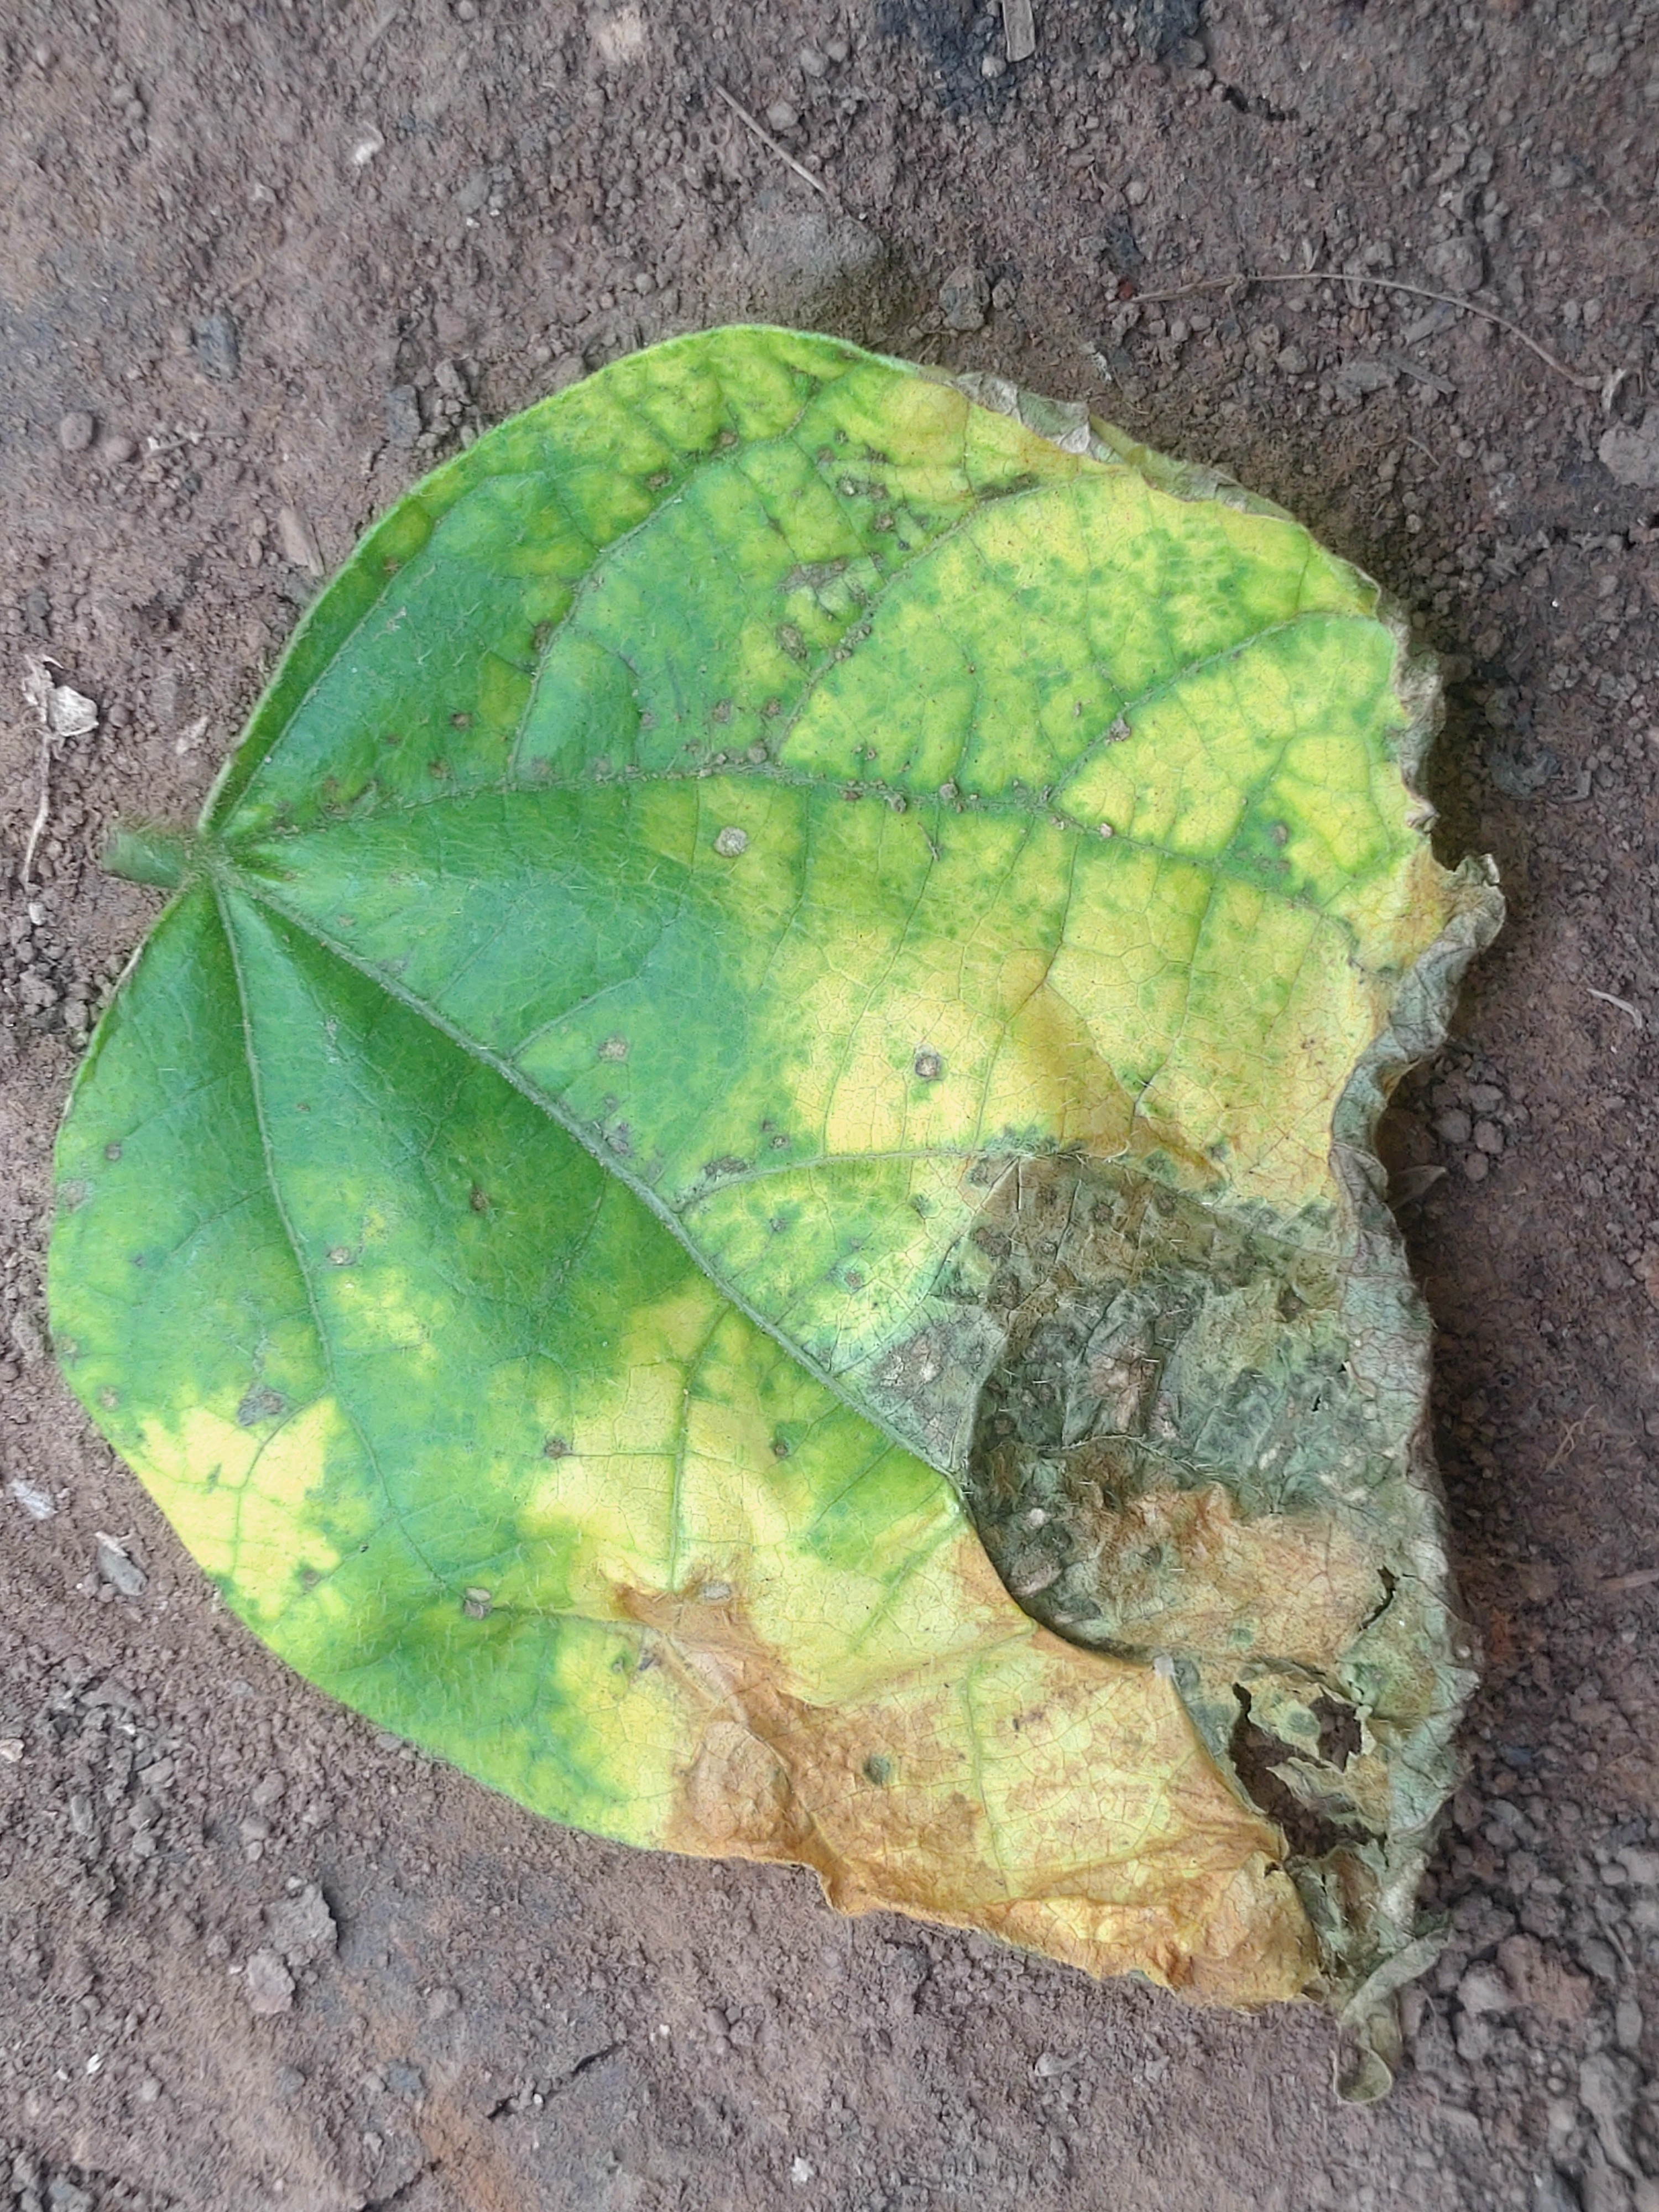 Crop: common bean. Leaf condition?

anthracnose
